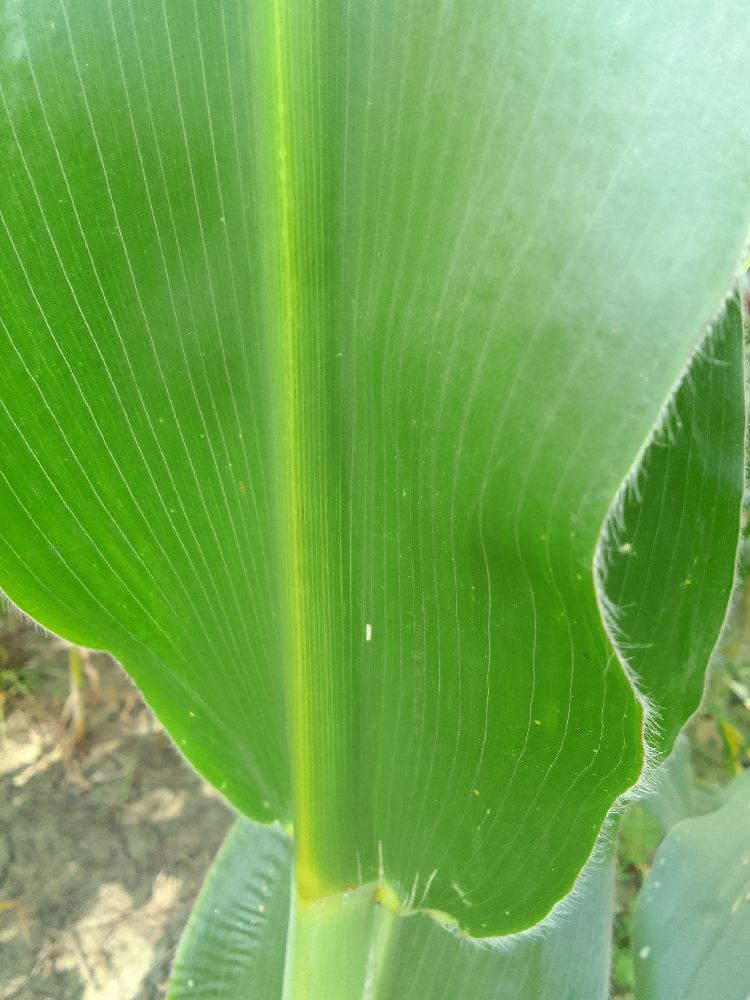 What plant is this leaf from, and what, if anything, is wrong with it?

maize, healthy
